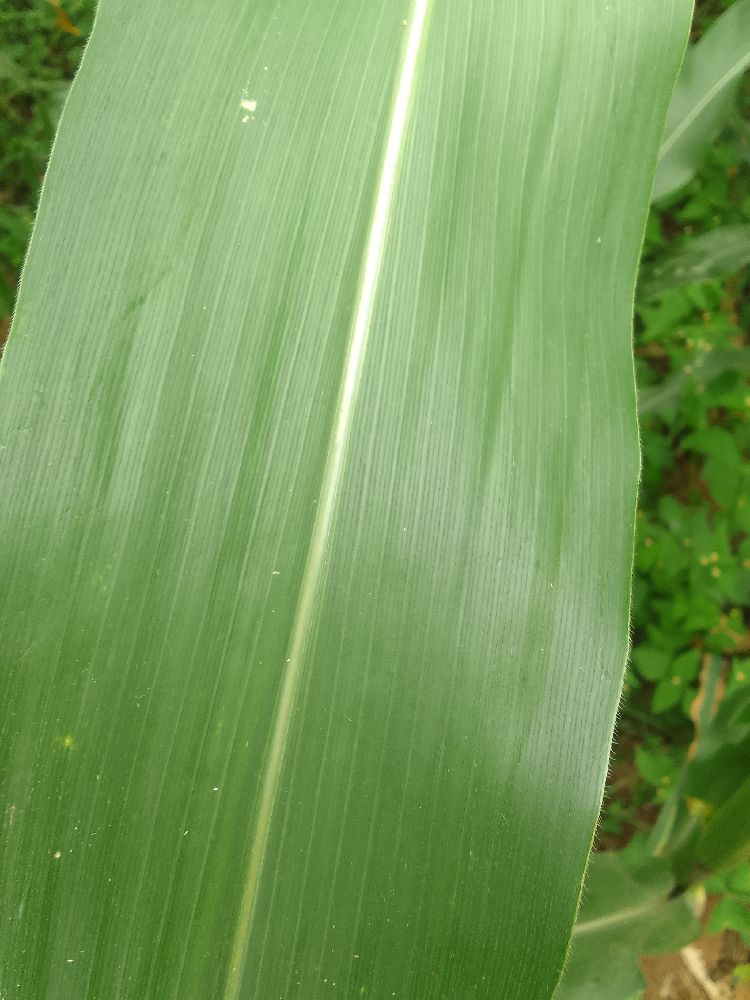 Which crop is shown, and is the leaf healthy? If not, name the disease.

maize, healthy
